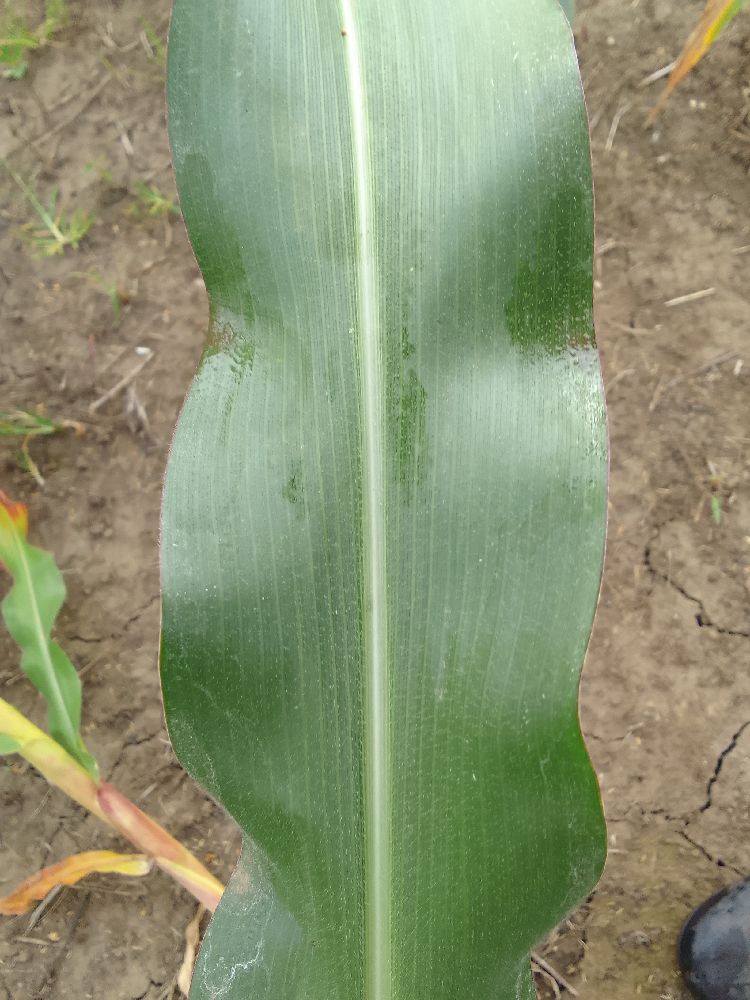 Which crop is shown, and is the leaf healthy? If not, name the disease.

maize, healthy
